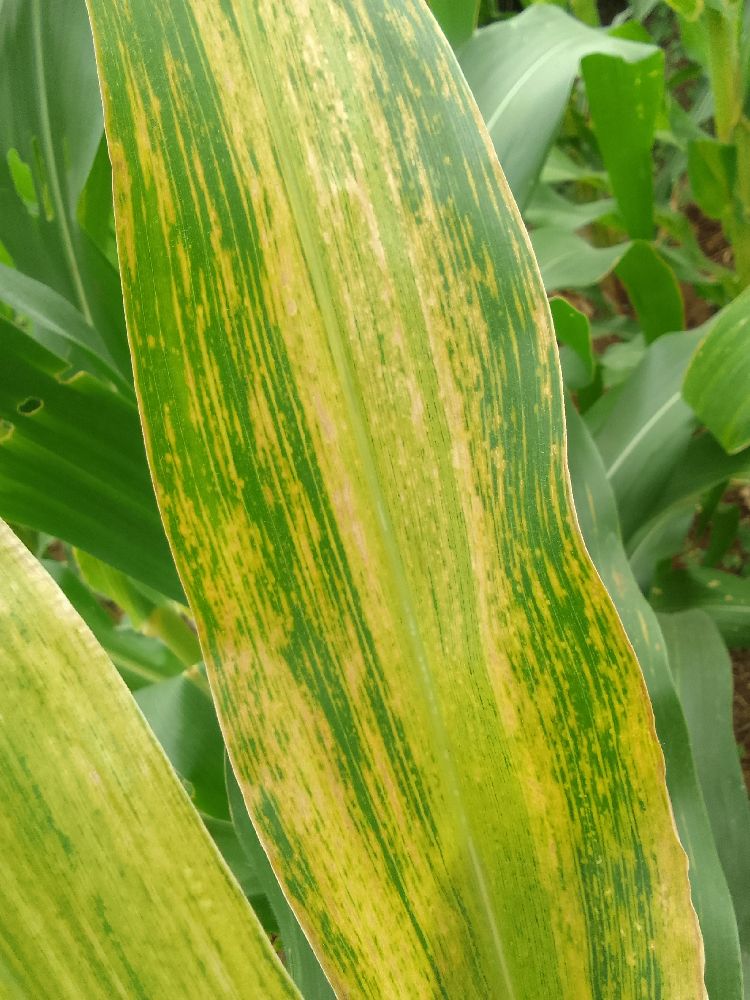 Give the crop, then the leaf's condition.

maize, maize lethal necrosis
